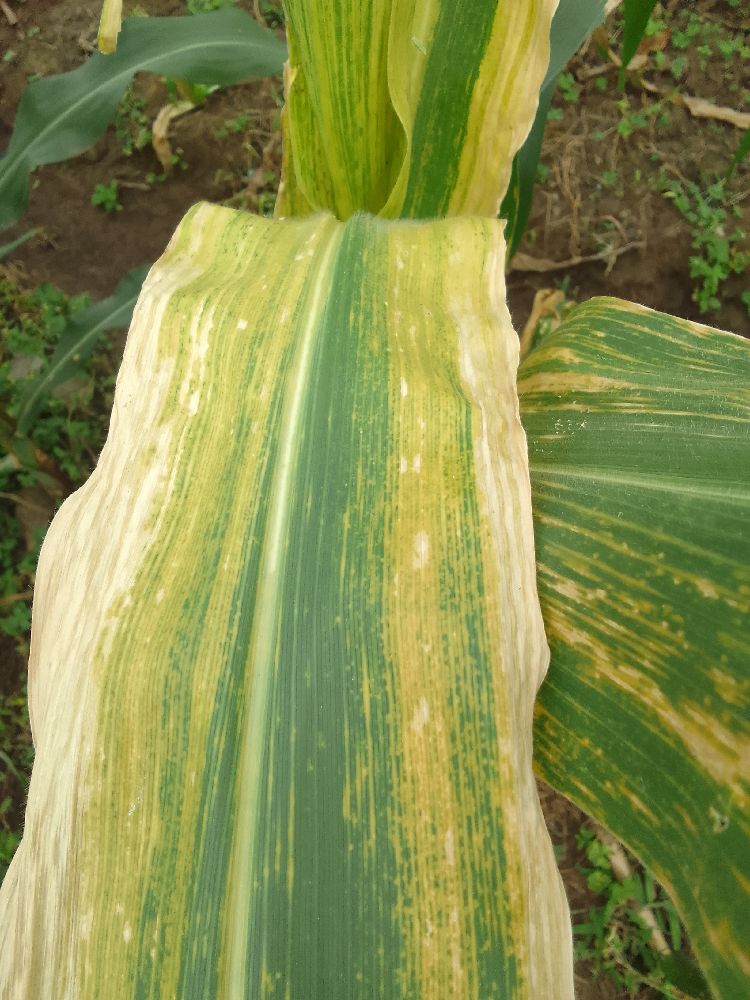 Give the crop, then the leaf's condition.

maize, healthy
